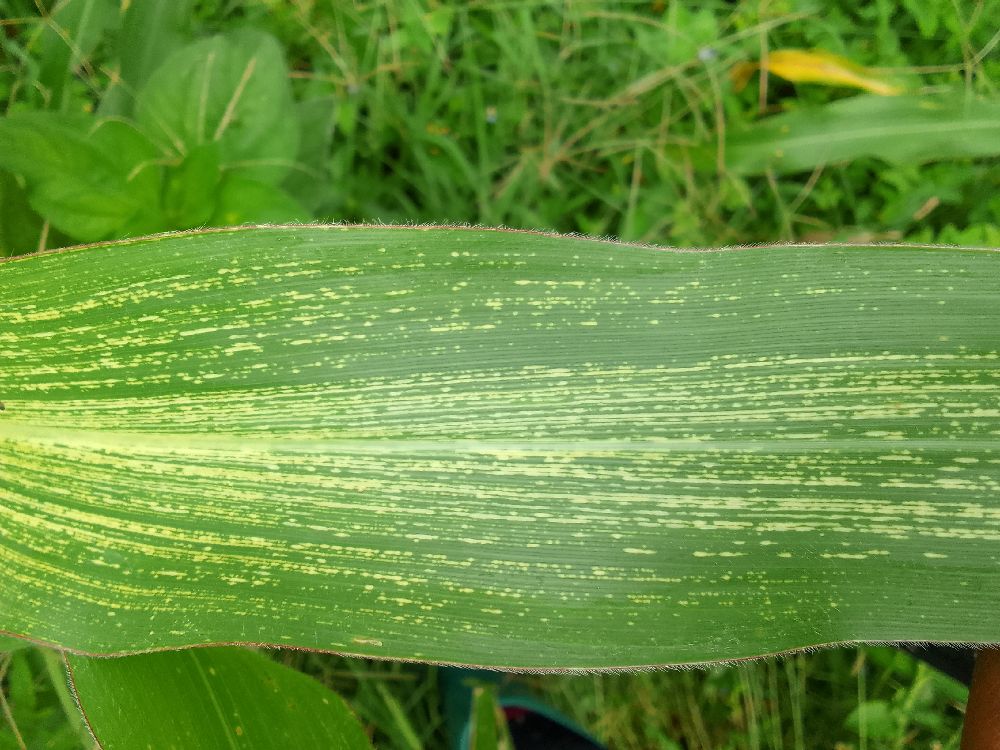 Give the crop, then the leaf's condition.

maize, maize streak virus
